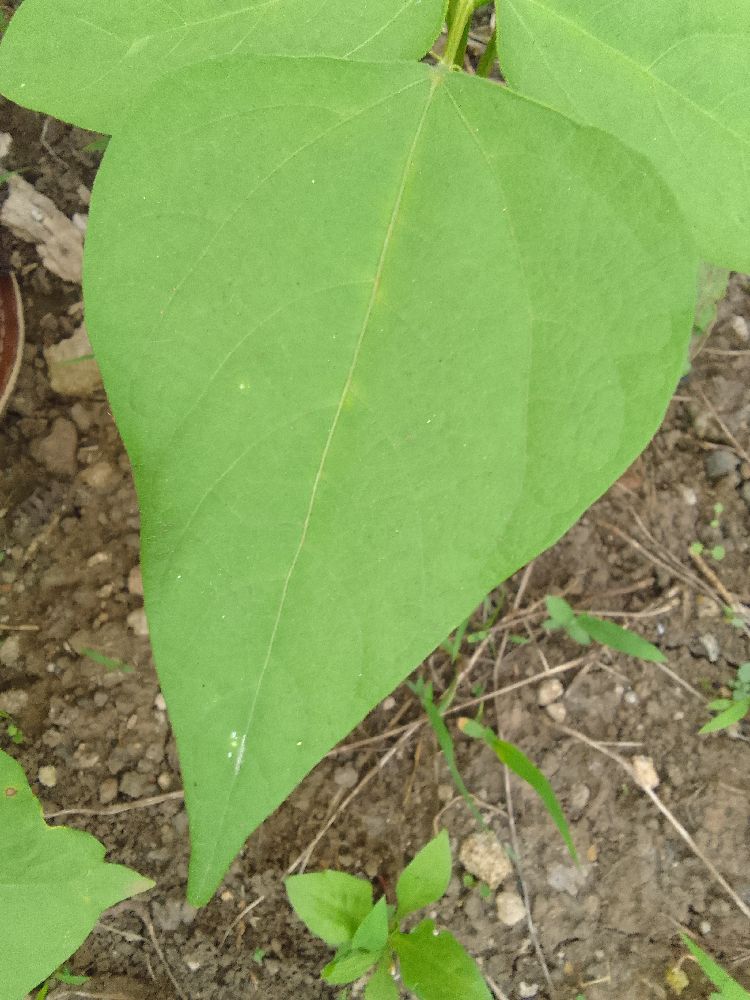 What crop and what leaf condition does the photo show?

common bean, healthy
